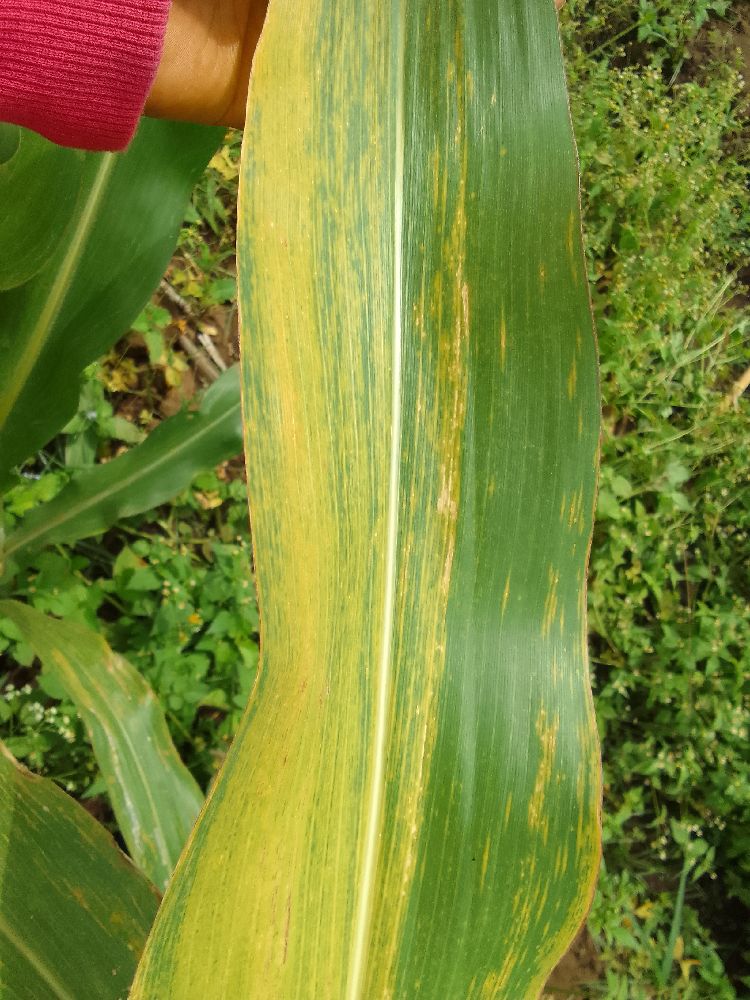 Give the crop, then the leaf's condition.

maize, maize lethal necrosis
